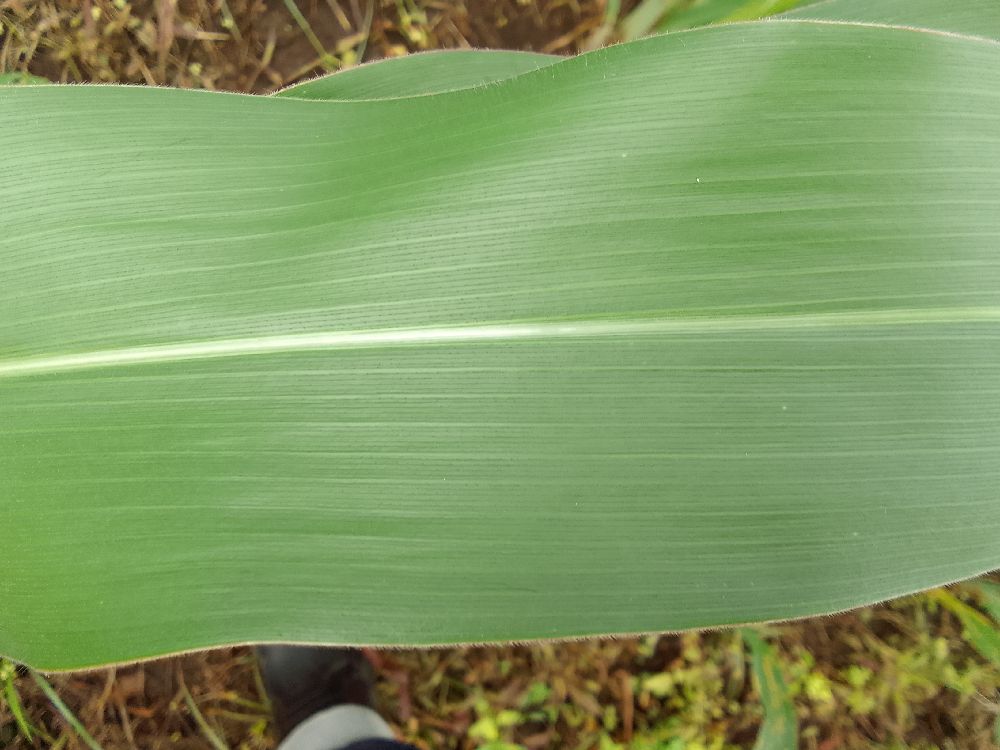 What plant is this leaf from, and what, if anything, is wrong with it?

maize, healthy
